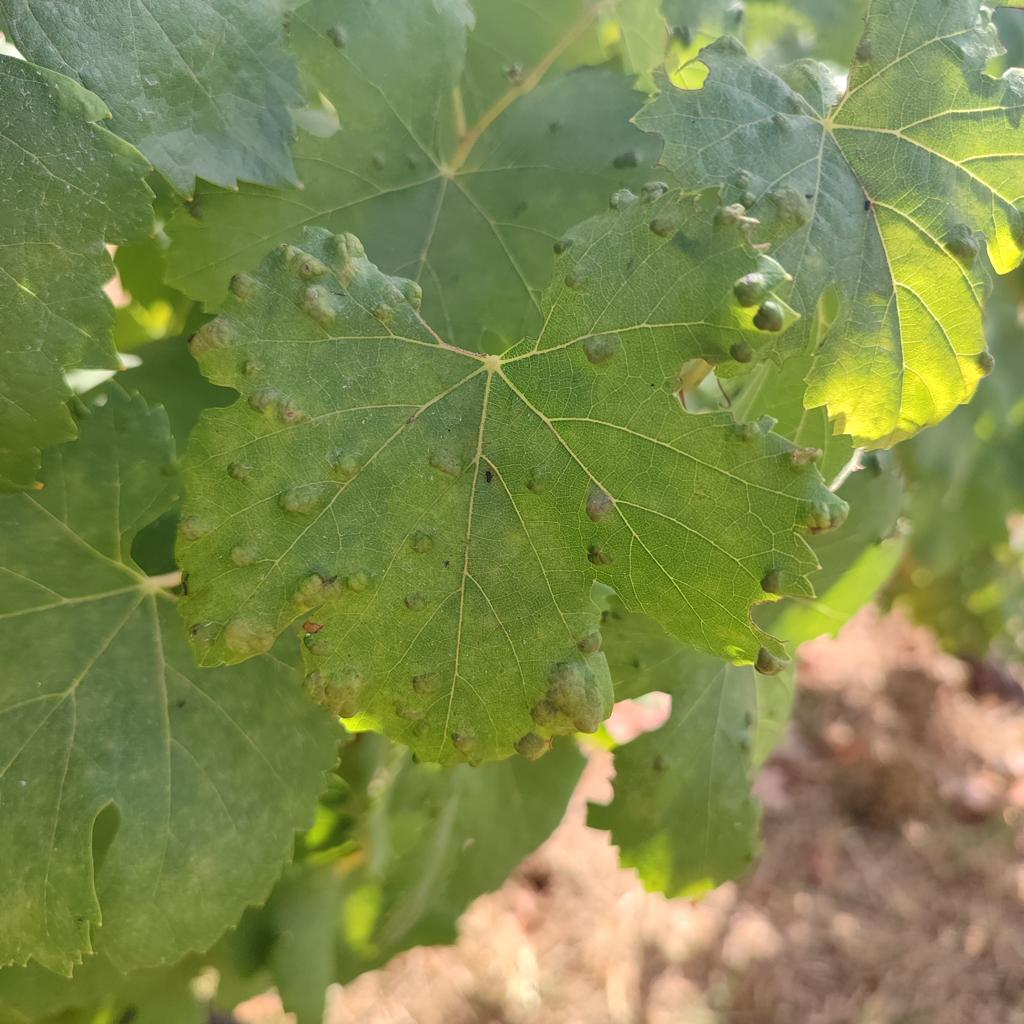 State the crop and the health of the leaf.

grapevine, erineum mite
